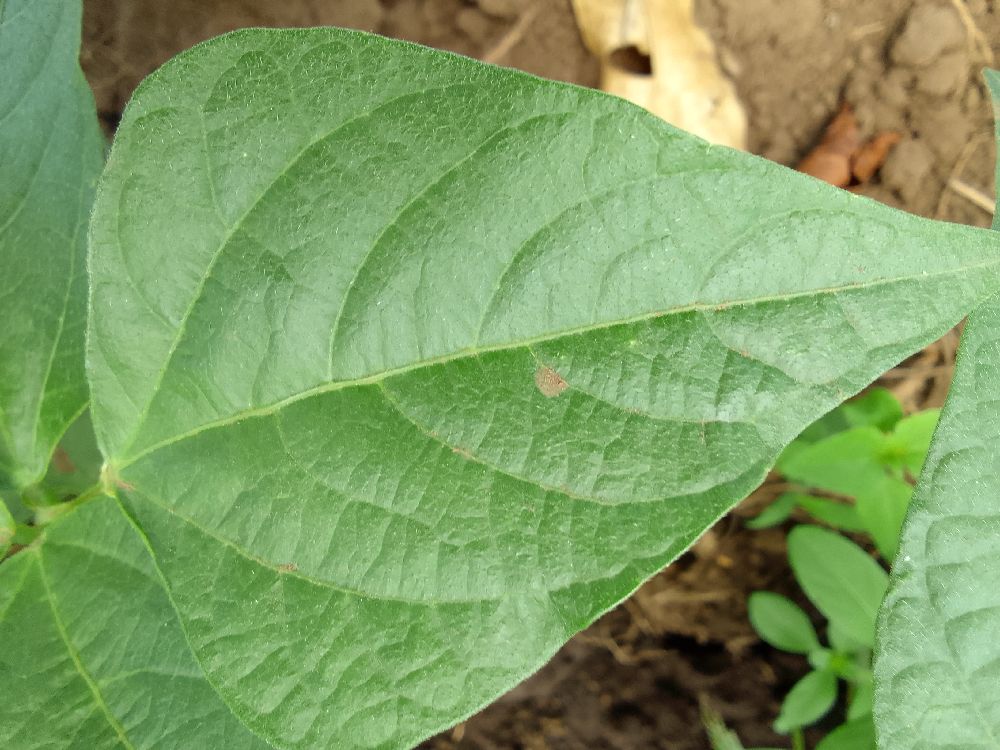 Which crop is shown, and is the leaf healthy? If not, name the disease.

common bean, healthy
